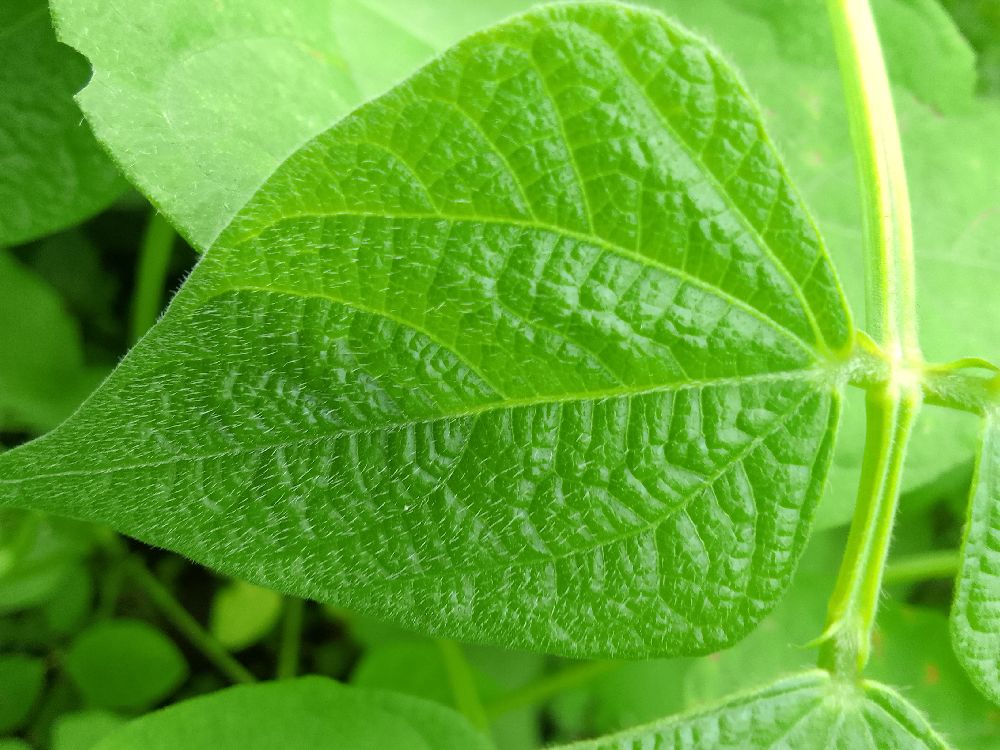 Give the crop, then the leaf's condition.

common bean, healthy
